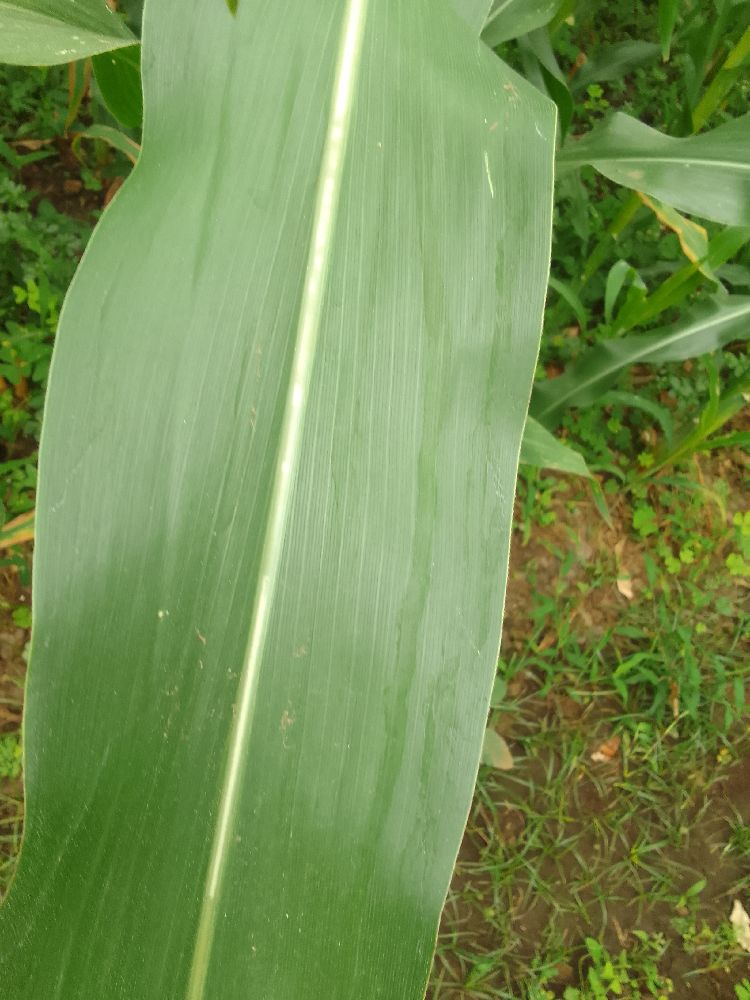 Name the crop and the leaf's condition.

maize, healthy
